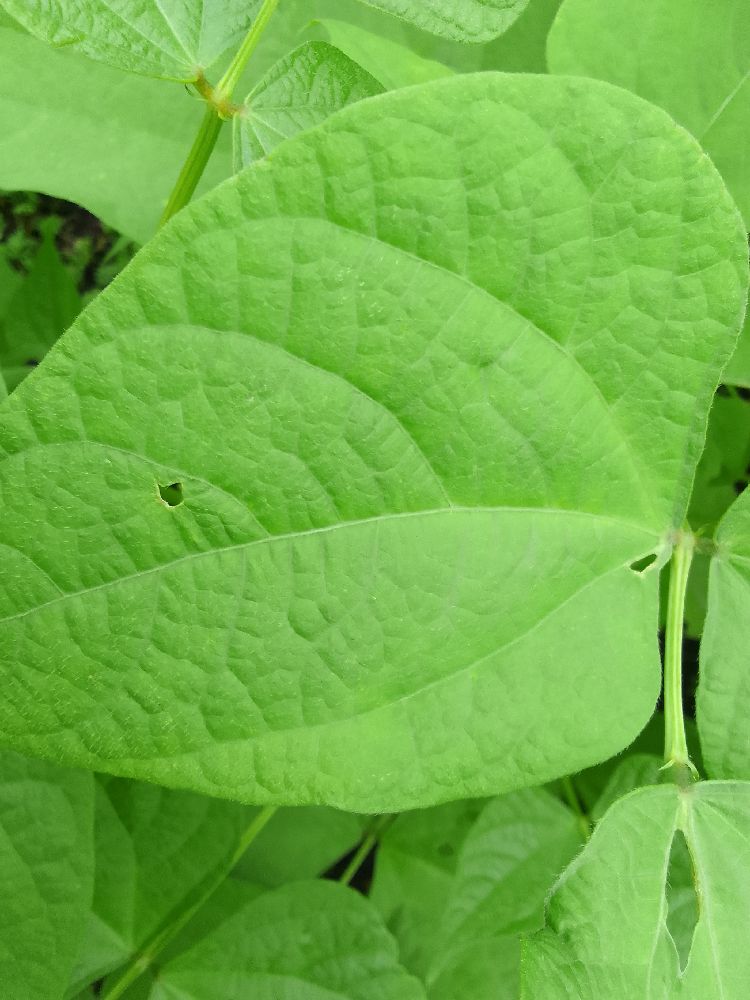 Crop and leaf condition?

common bean, healthy
